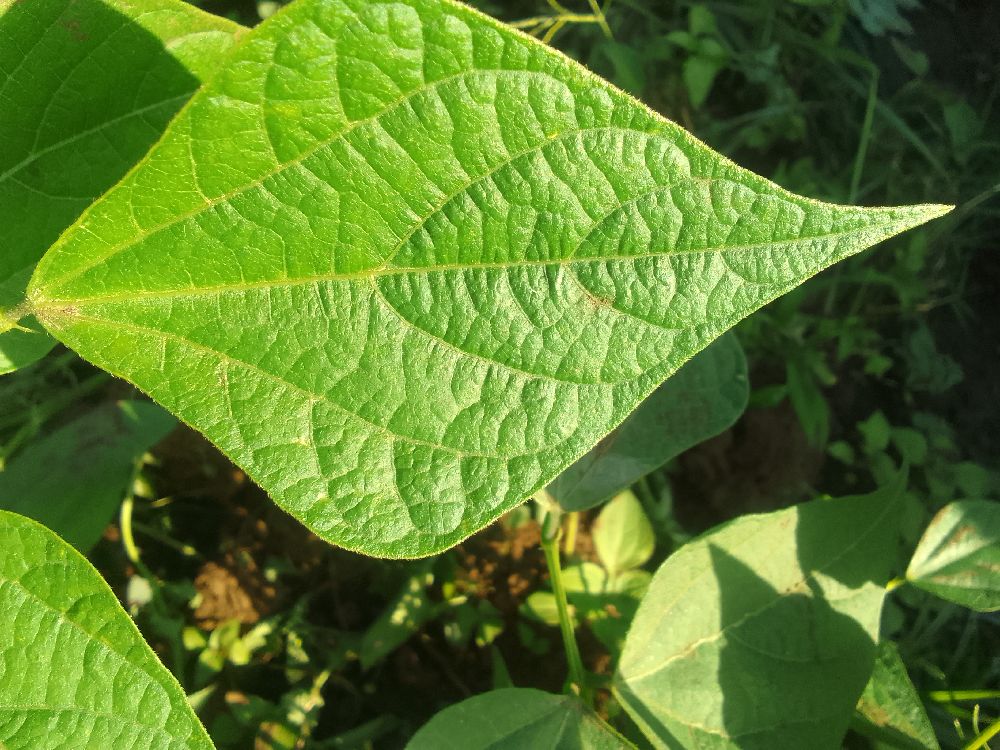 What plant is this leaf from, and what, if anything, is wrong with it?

common bean, healthy
